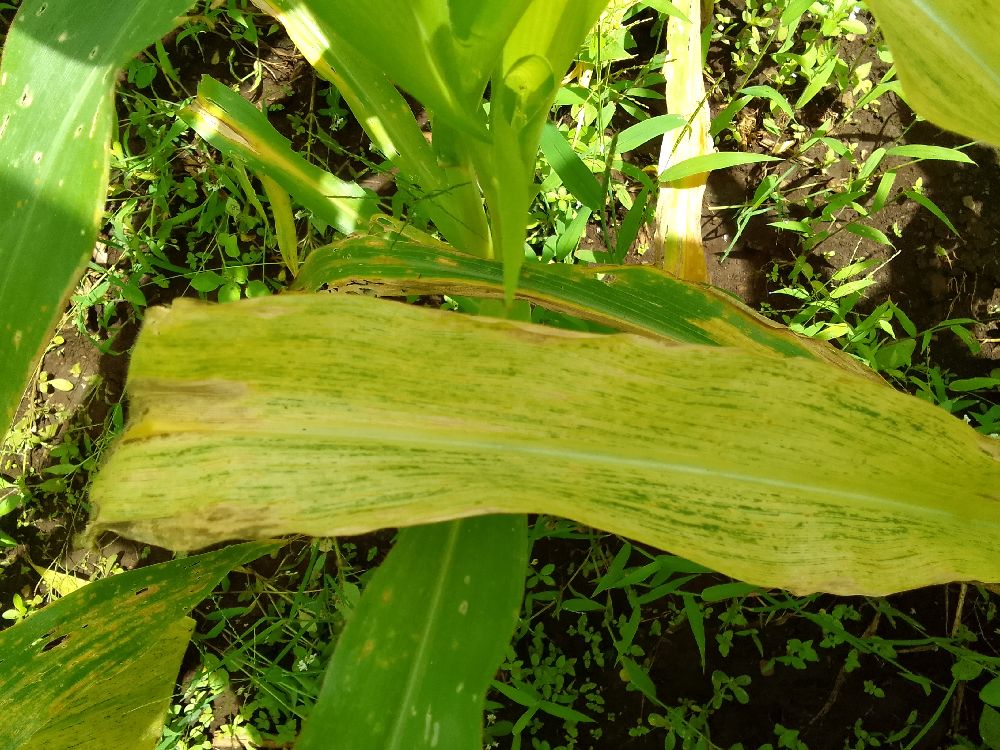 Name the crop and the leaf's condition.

maize, maize lethal necrosis
